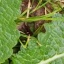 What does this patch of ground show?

structured weed
